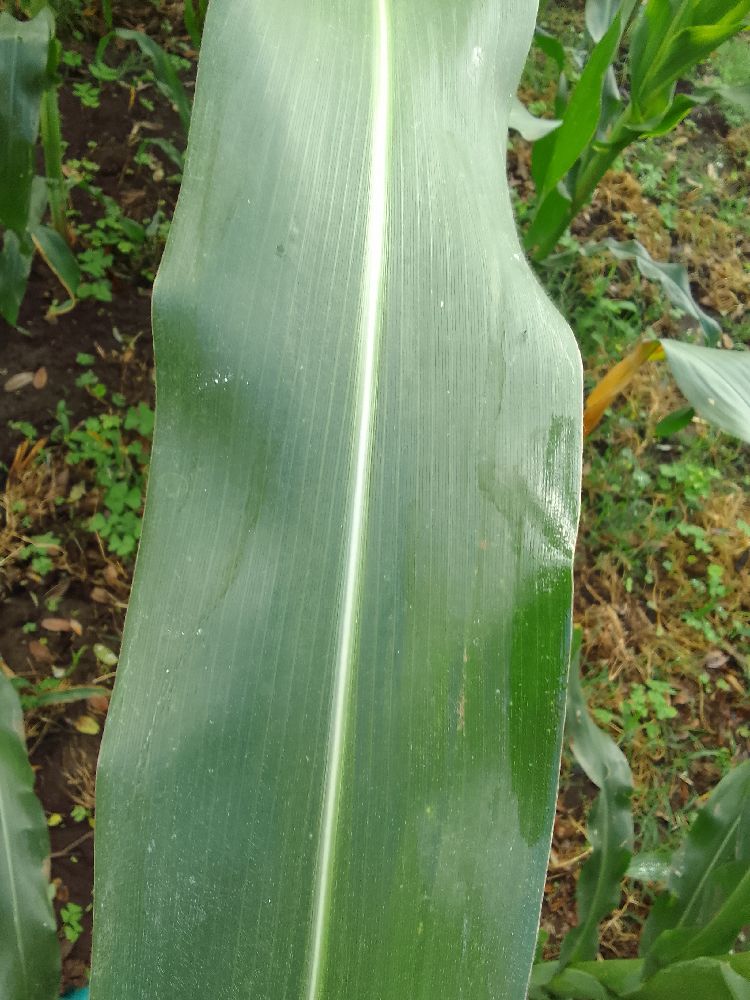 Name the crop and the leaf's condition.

maize, healthy
